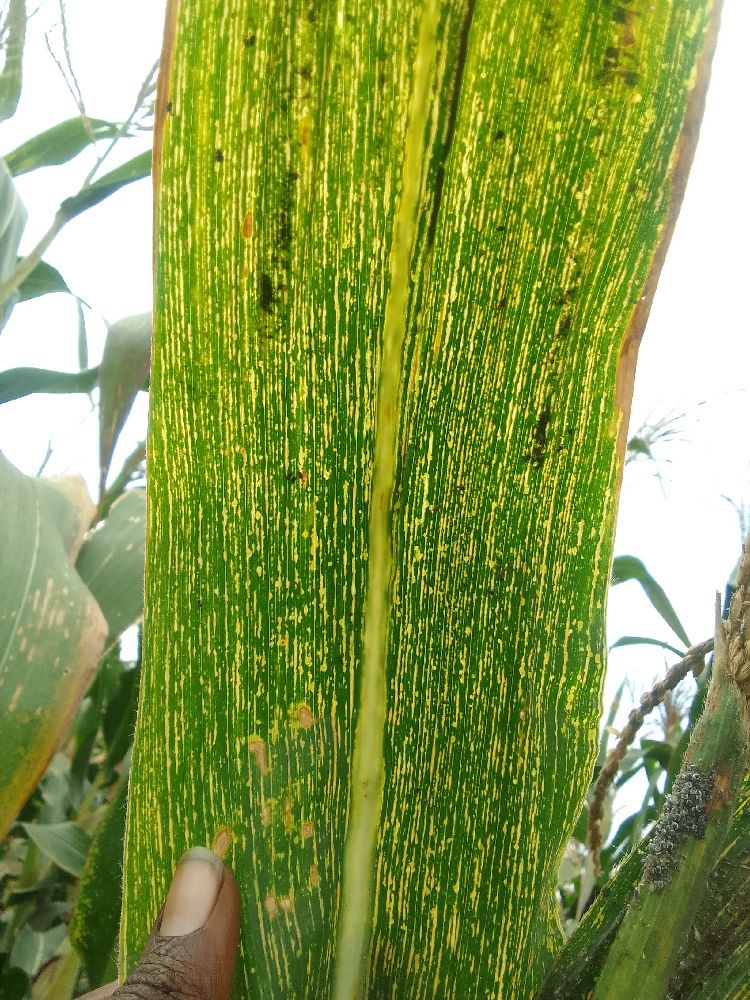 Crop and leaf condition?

maize, maize streak virus
